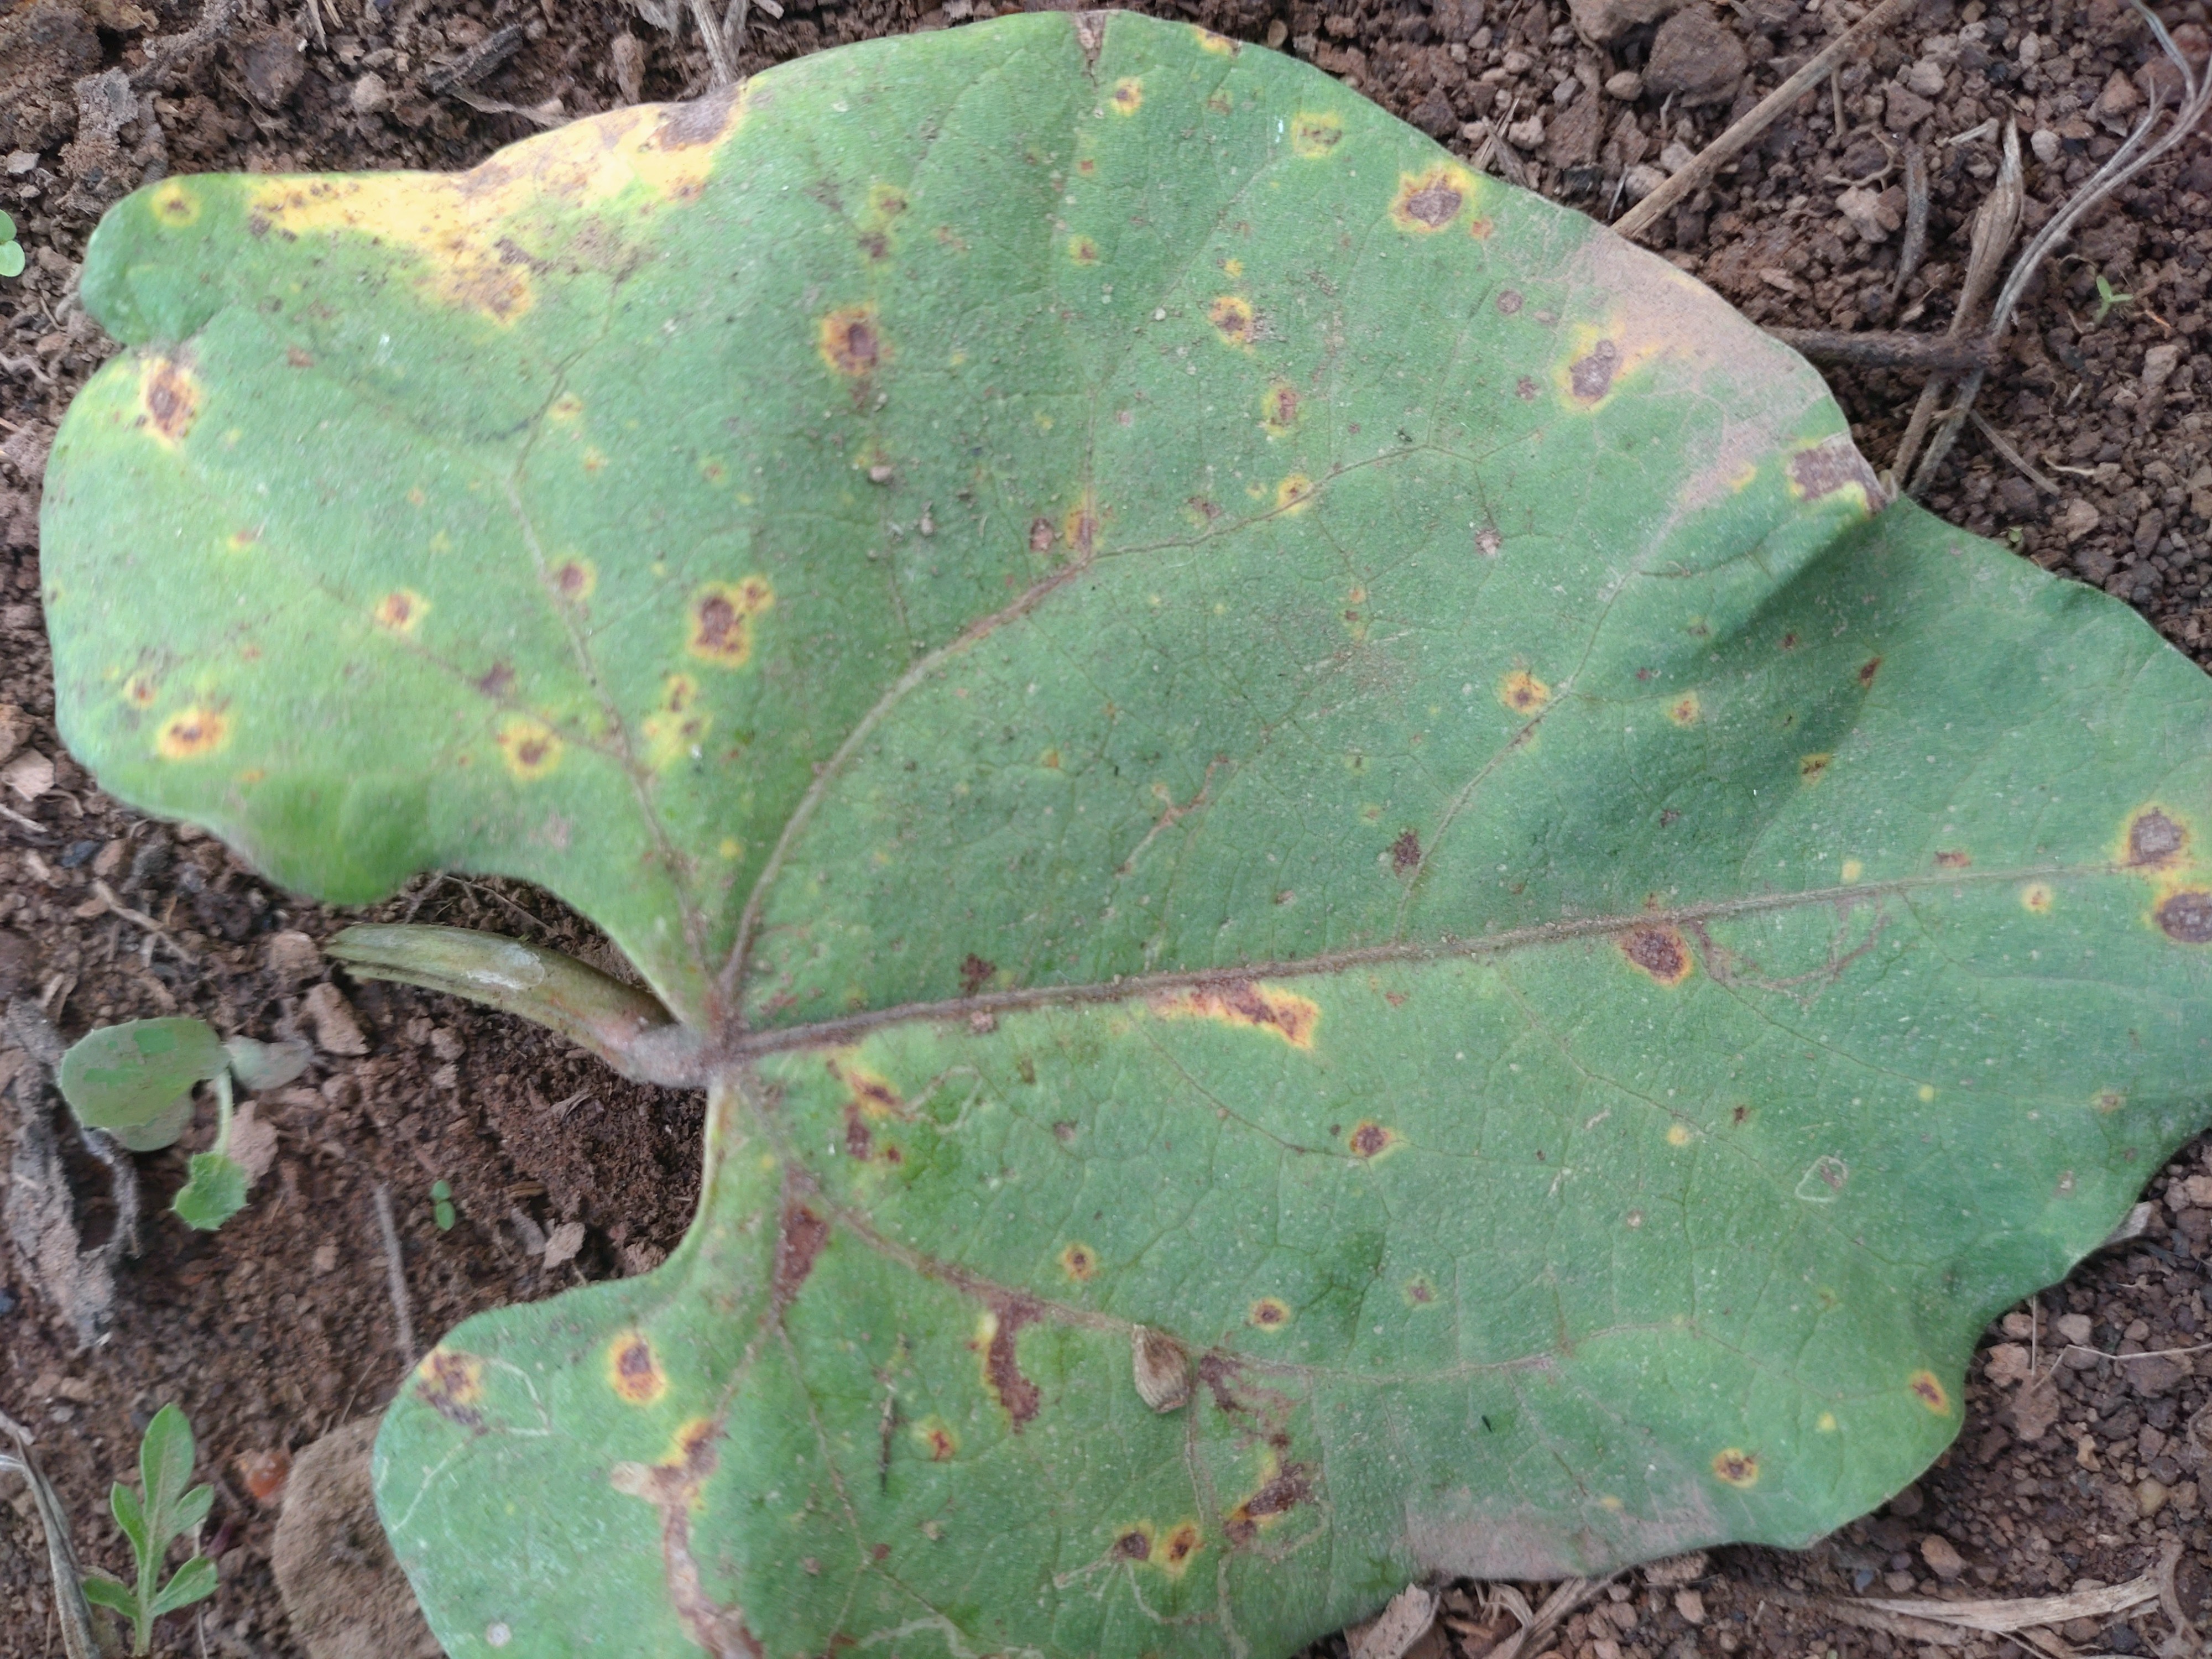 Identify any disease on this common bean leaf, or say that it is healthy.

rust
